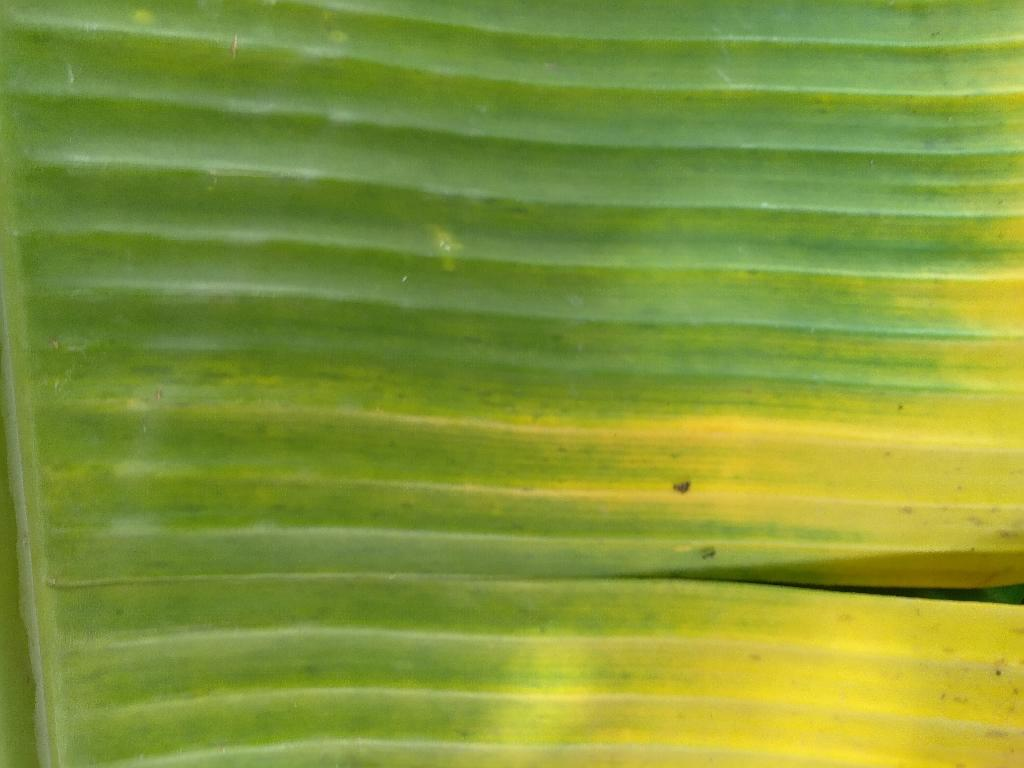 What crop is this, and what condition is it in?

banana, fusarium wilt race 1
